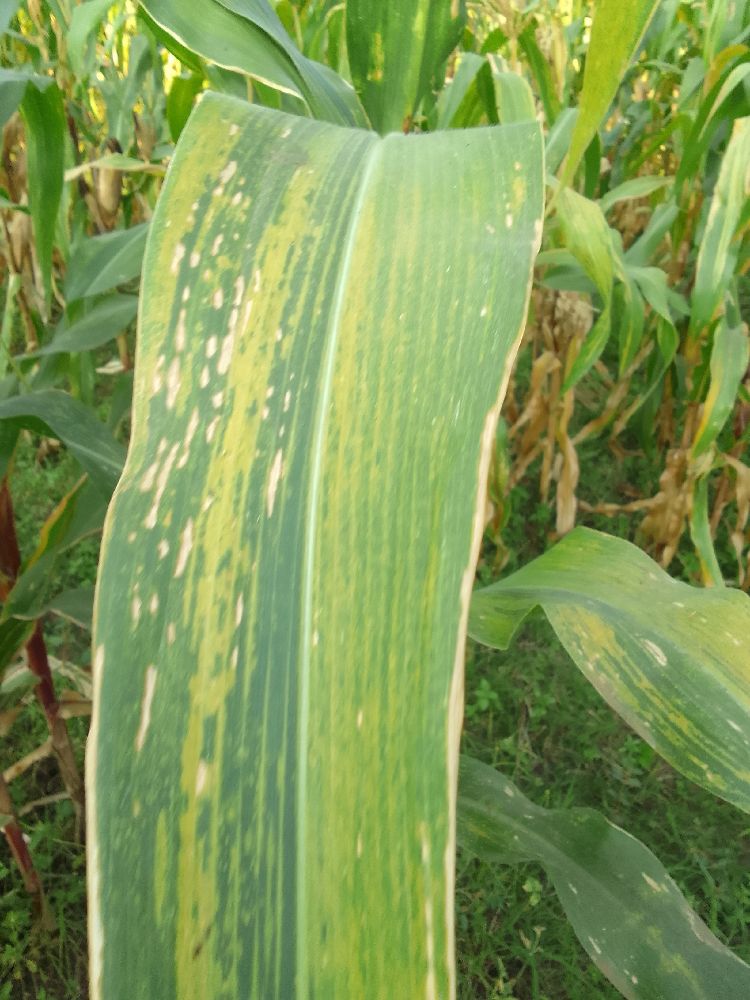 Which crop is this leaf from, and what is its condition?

maize, maize lethal necrosis
